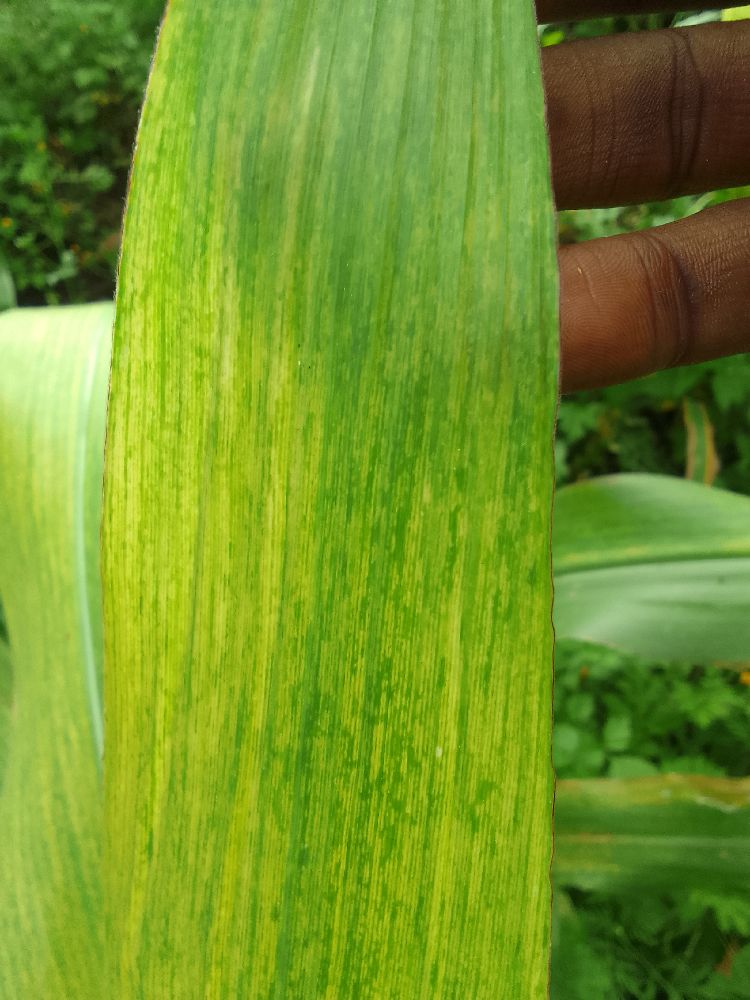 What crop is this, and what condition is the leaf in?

maize, maize lethal necrosis
